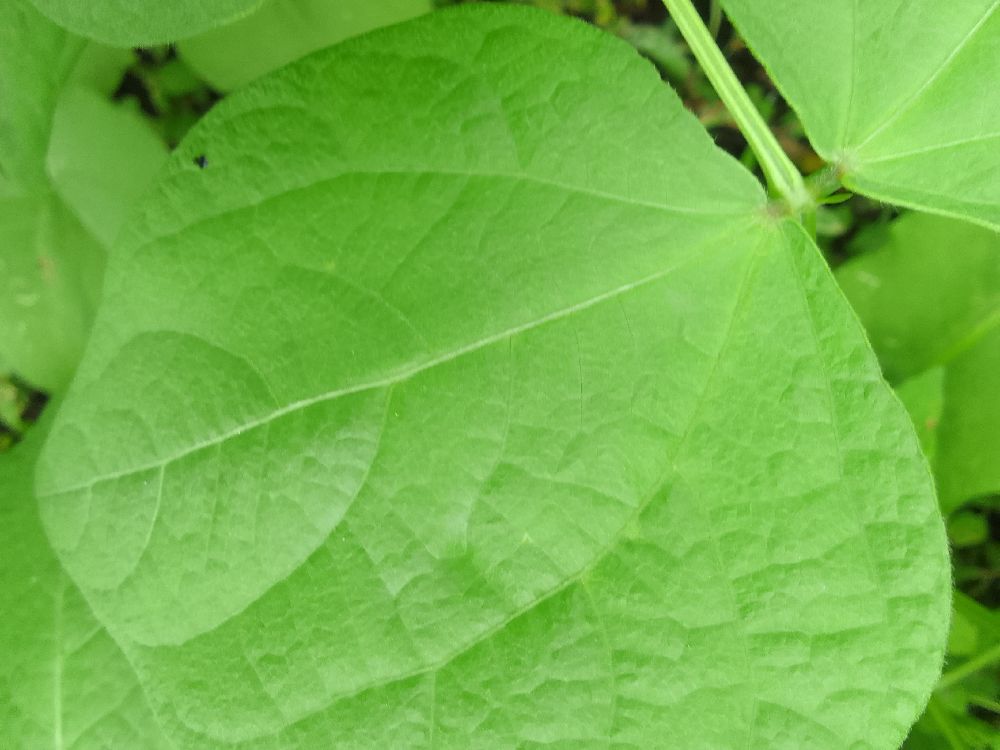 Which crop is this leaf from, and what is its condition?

common bean, healthy
